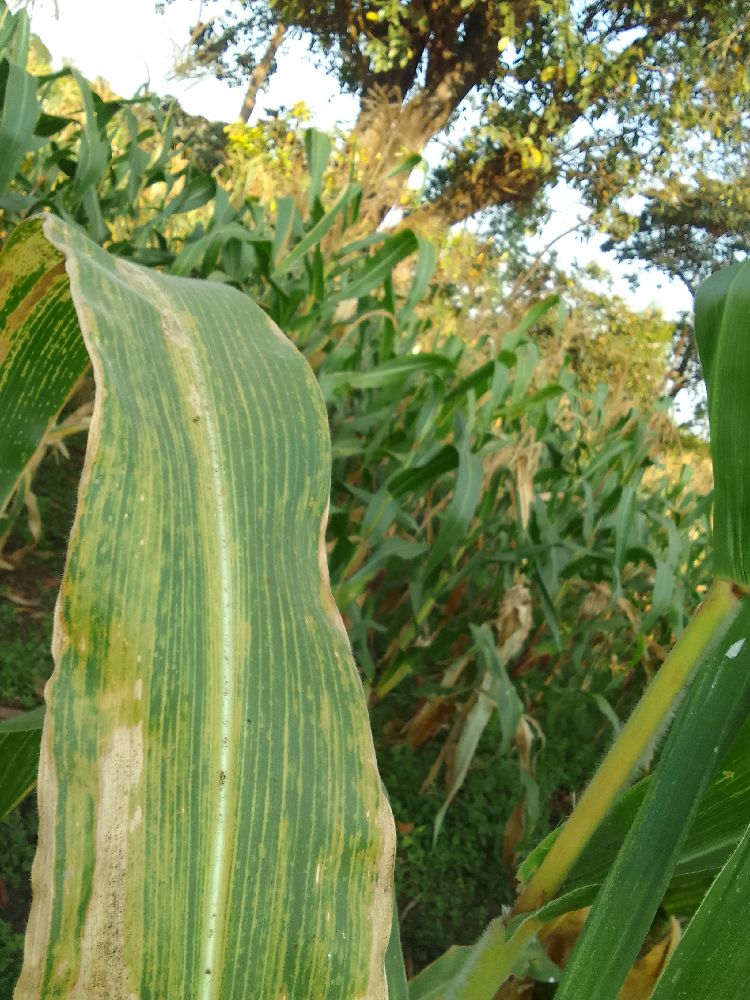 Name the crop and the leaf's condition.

maize, maize lethal necrosis
